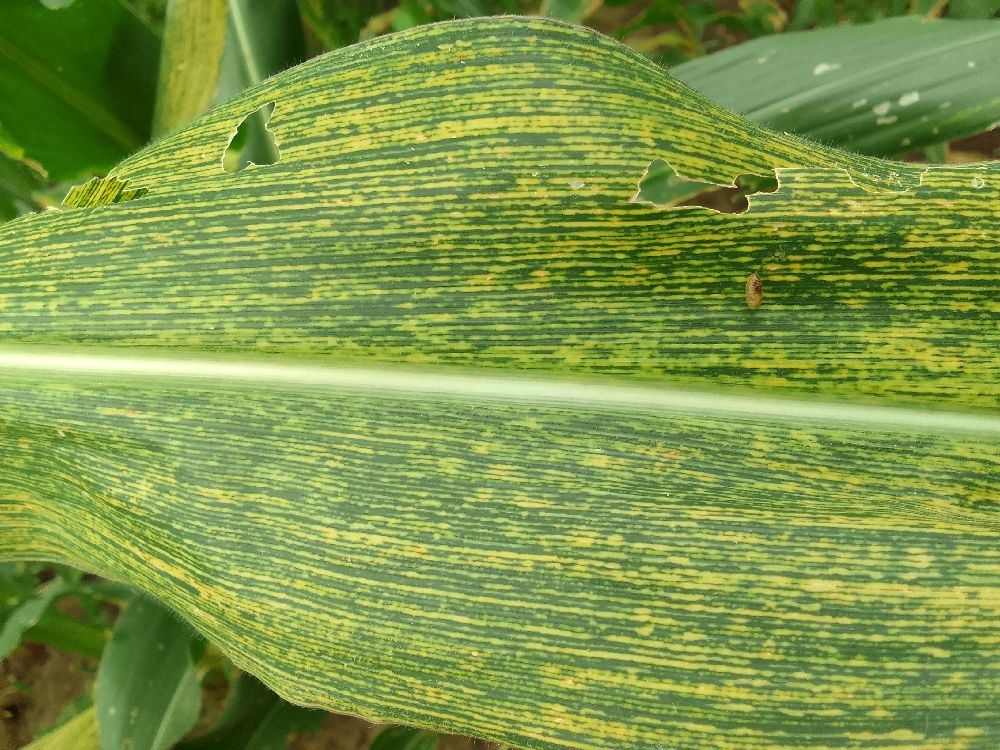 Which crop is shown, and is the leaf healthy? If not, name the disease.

maize, maize streak virus
